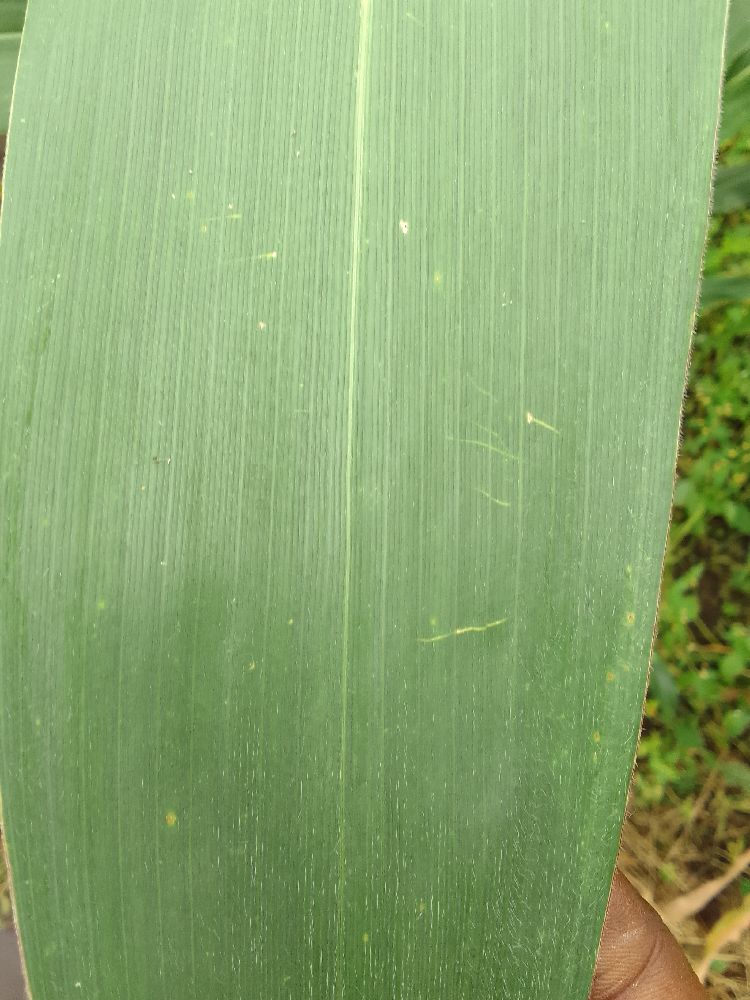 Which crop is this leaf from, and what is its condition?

maize, healthy
